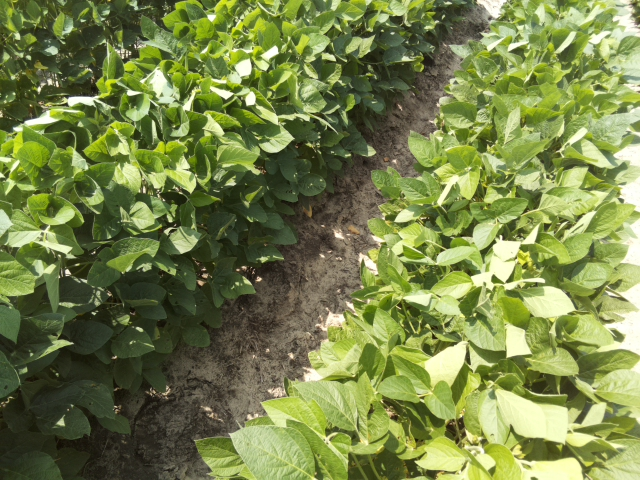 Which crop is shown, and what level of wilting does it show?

soybean, leaflets folding inward at secondary pulvinus with no turgor loss in leaflets or petioles
